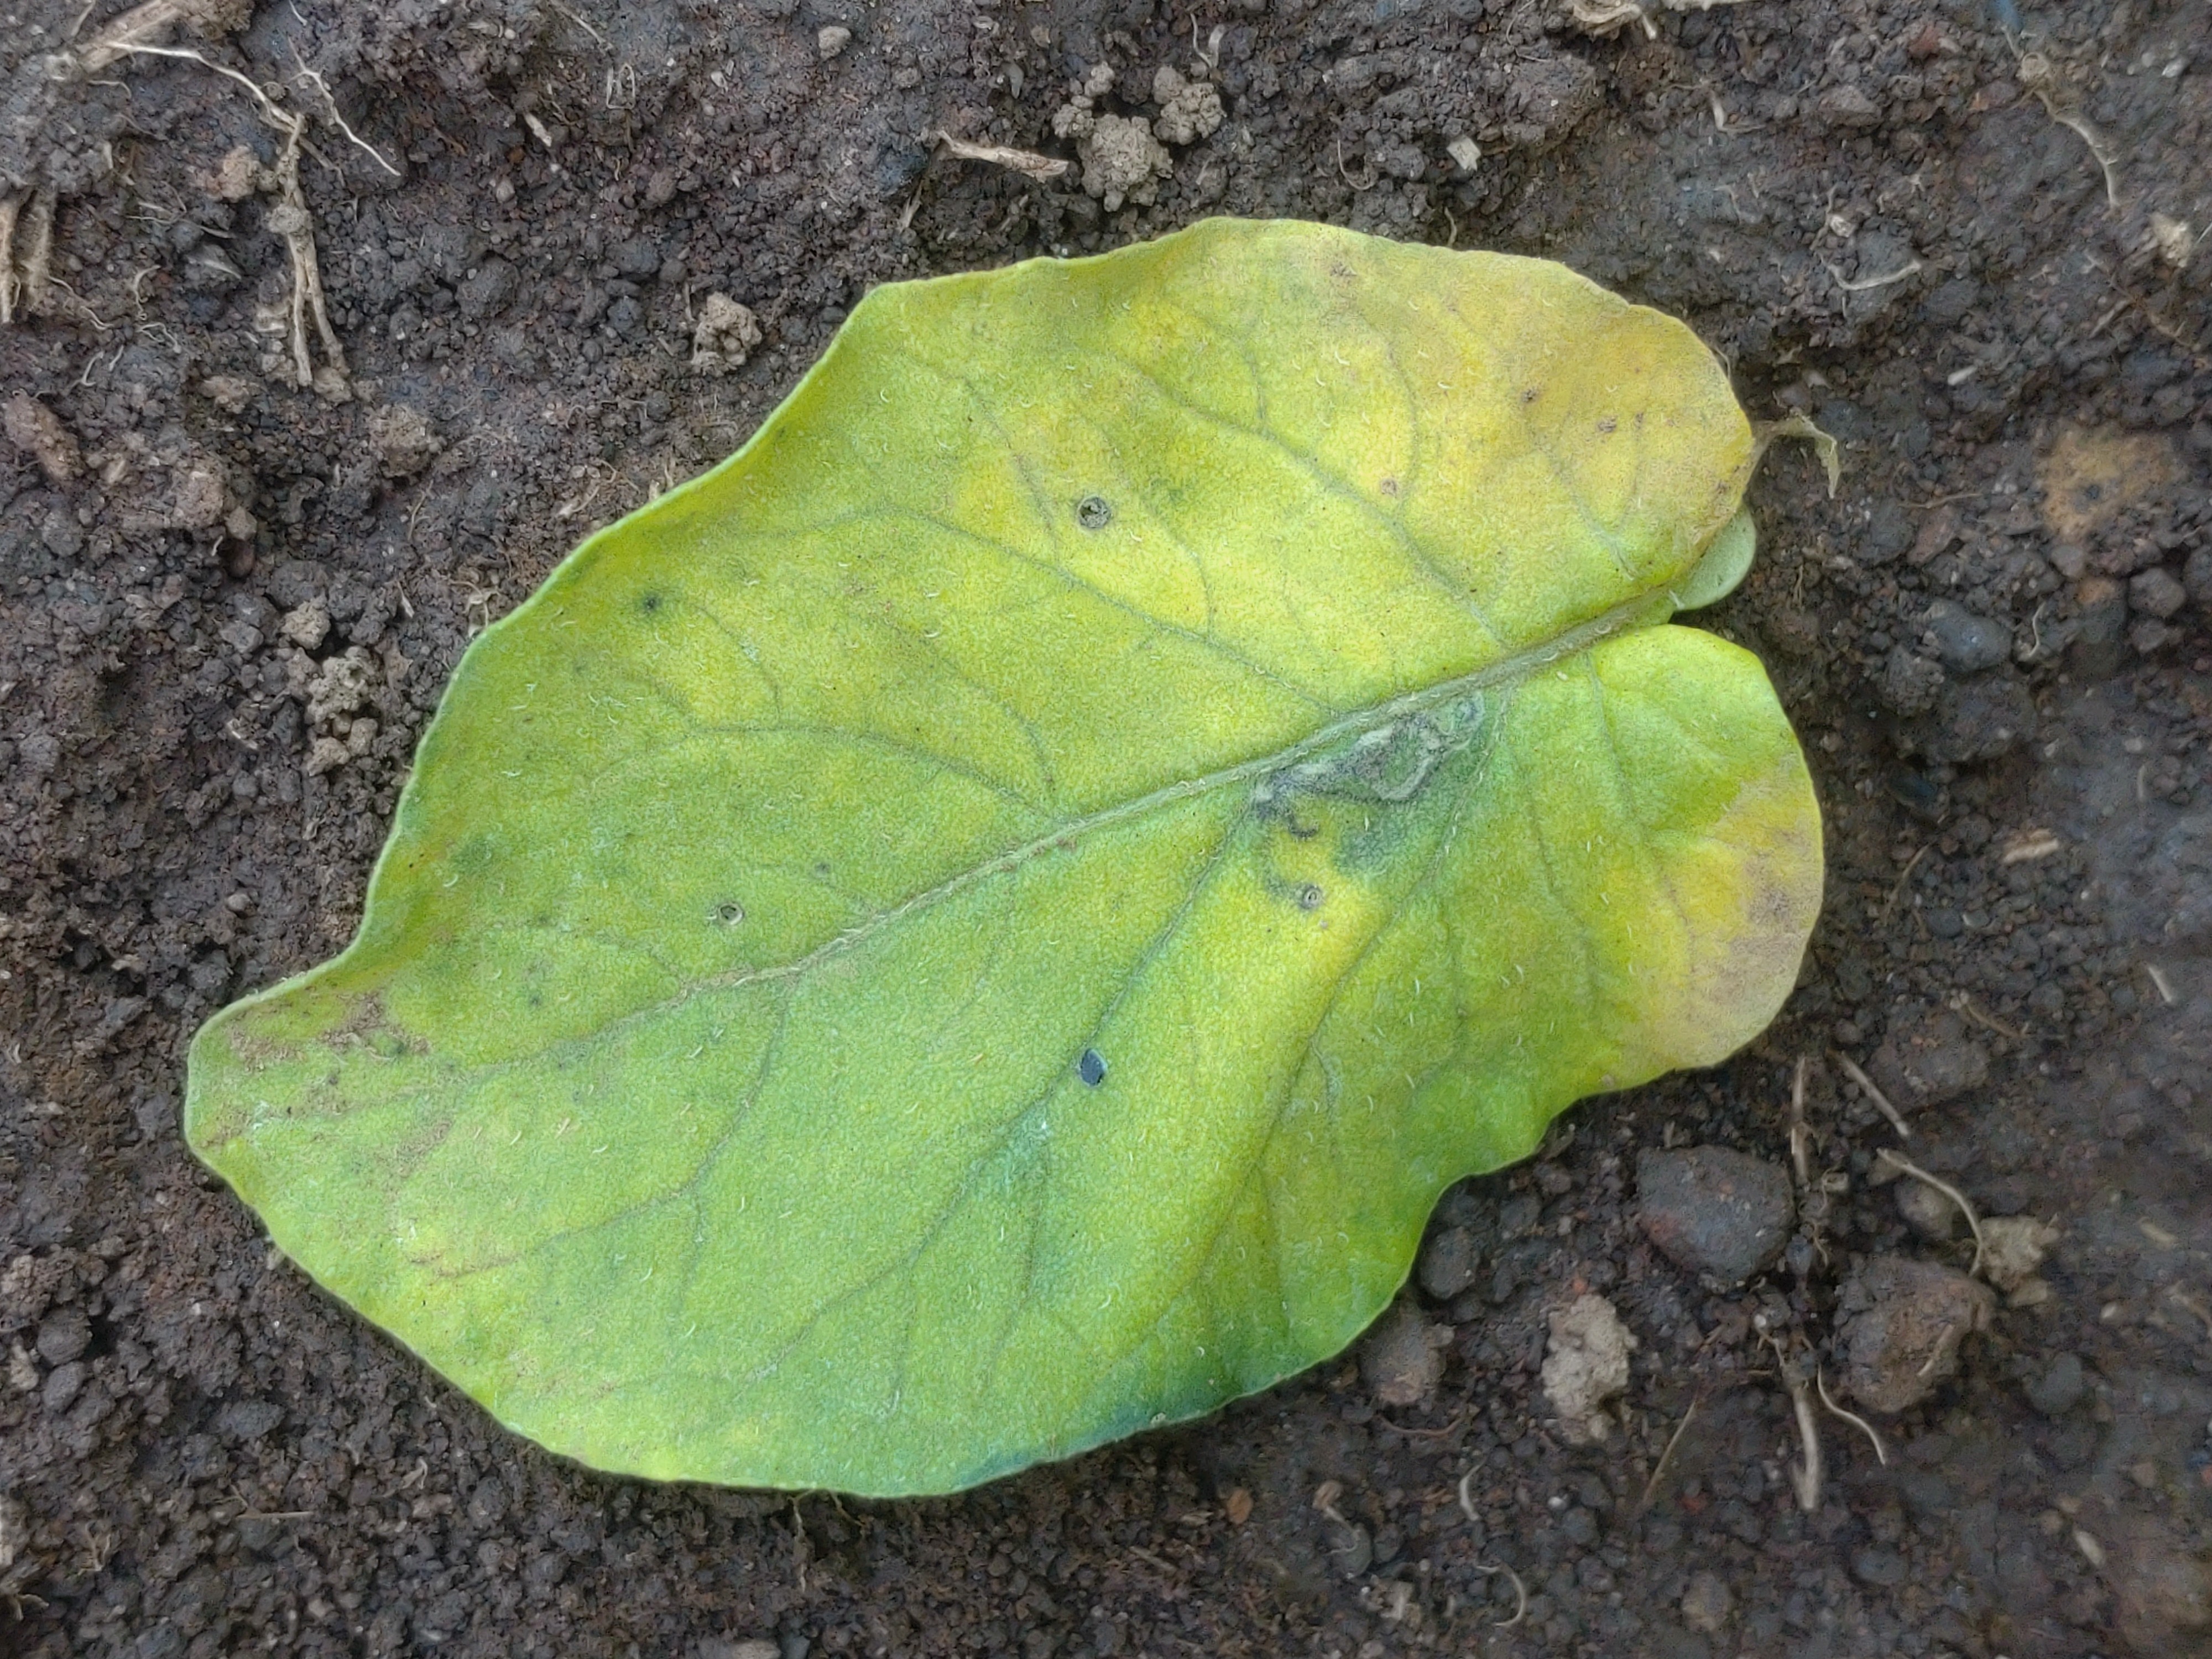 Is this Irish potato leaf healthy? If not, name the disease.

late blight
